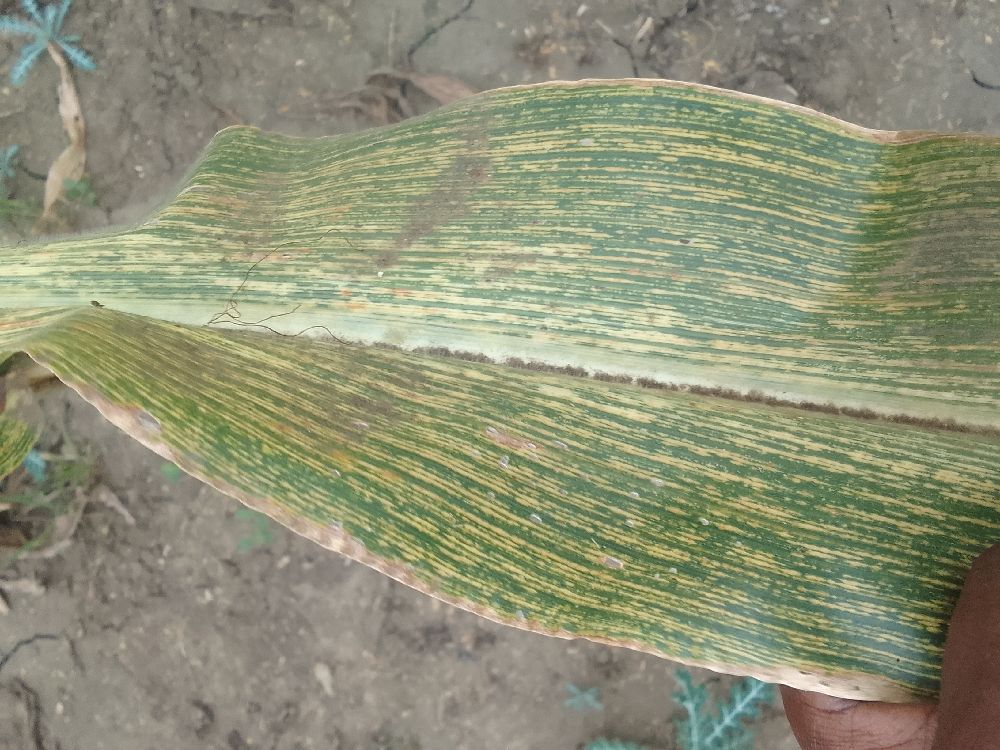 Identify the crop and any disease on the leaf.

maize, maize streak virus
